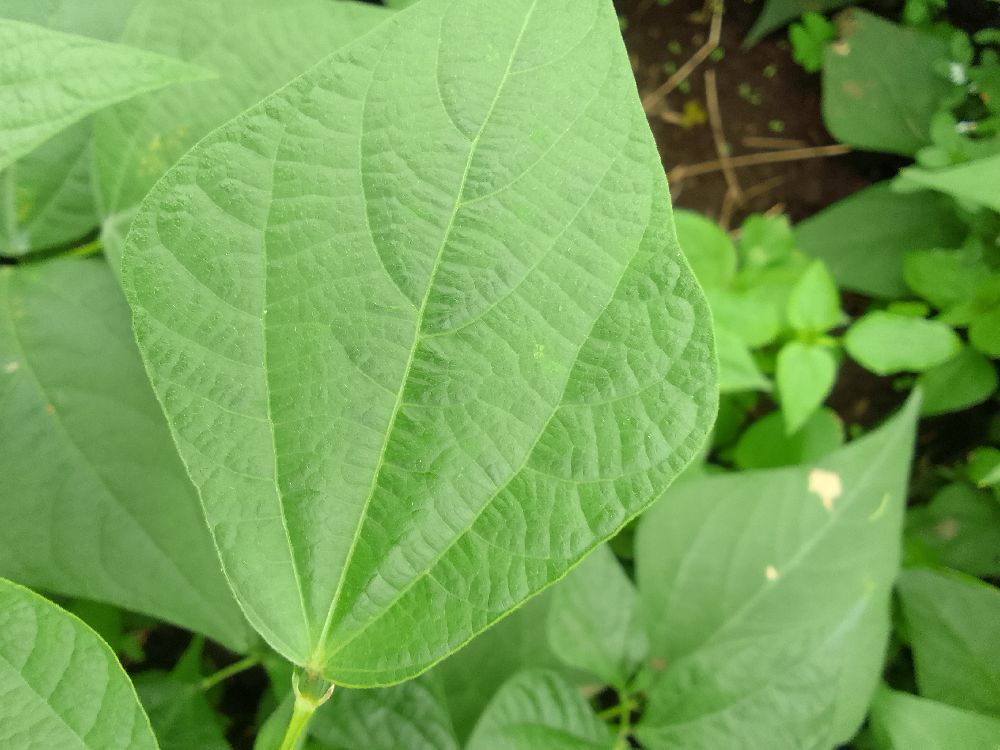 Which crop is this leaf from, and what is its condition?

common bean, healthy
